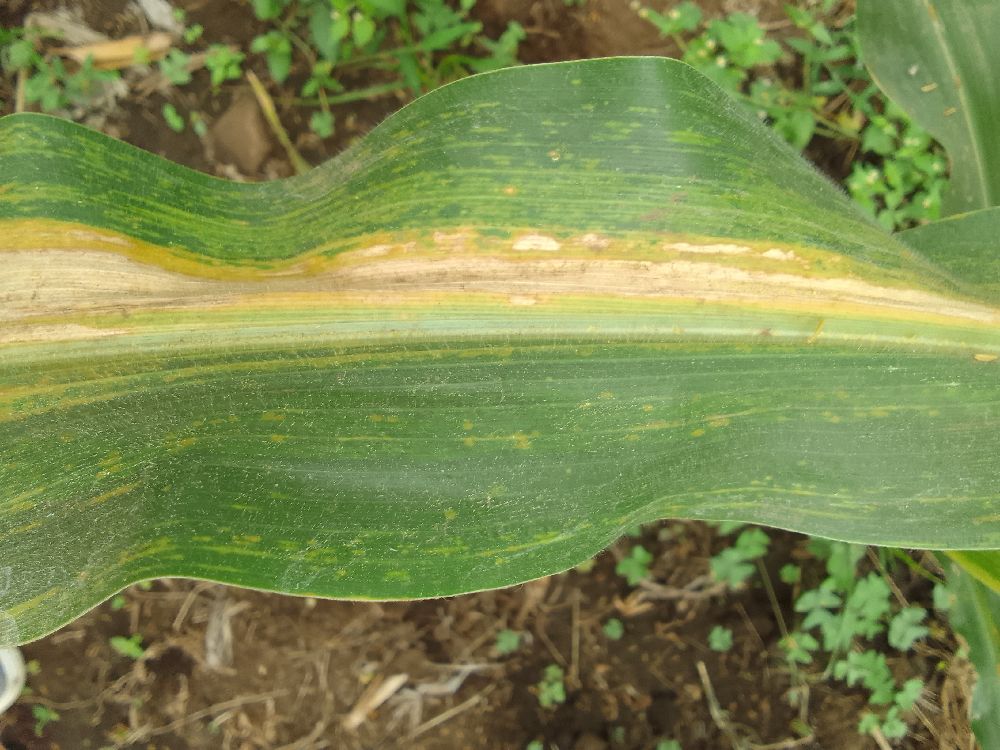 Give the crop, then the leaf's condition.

maize, maize lethal necrosis
